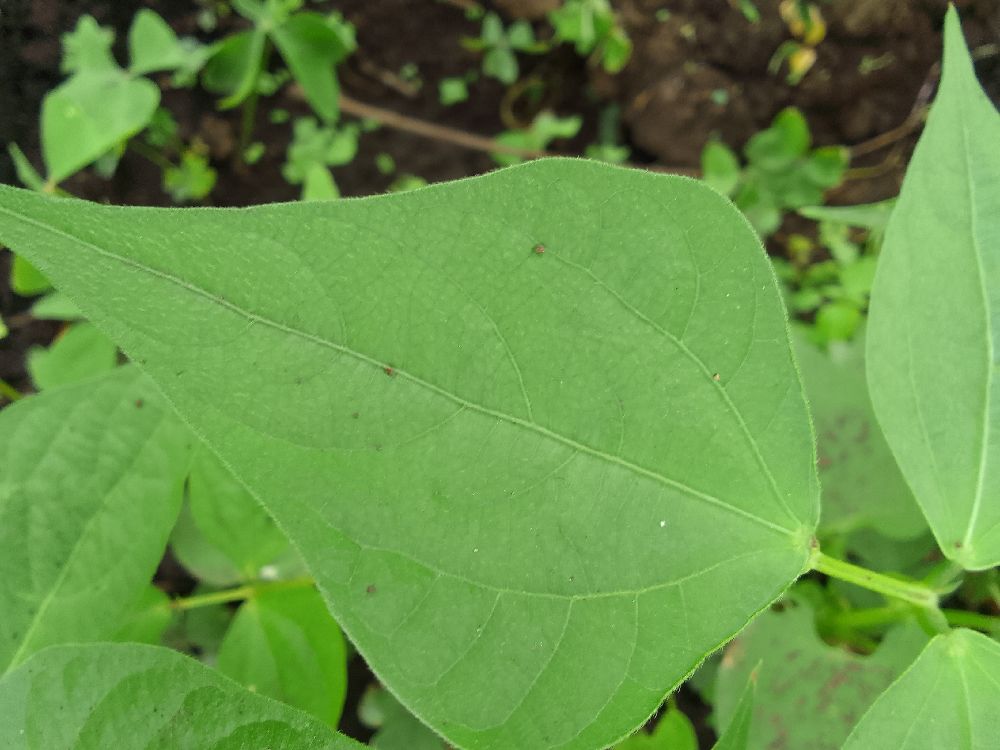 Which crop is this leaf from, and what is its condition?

common bean, healthy
